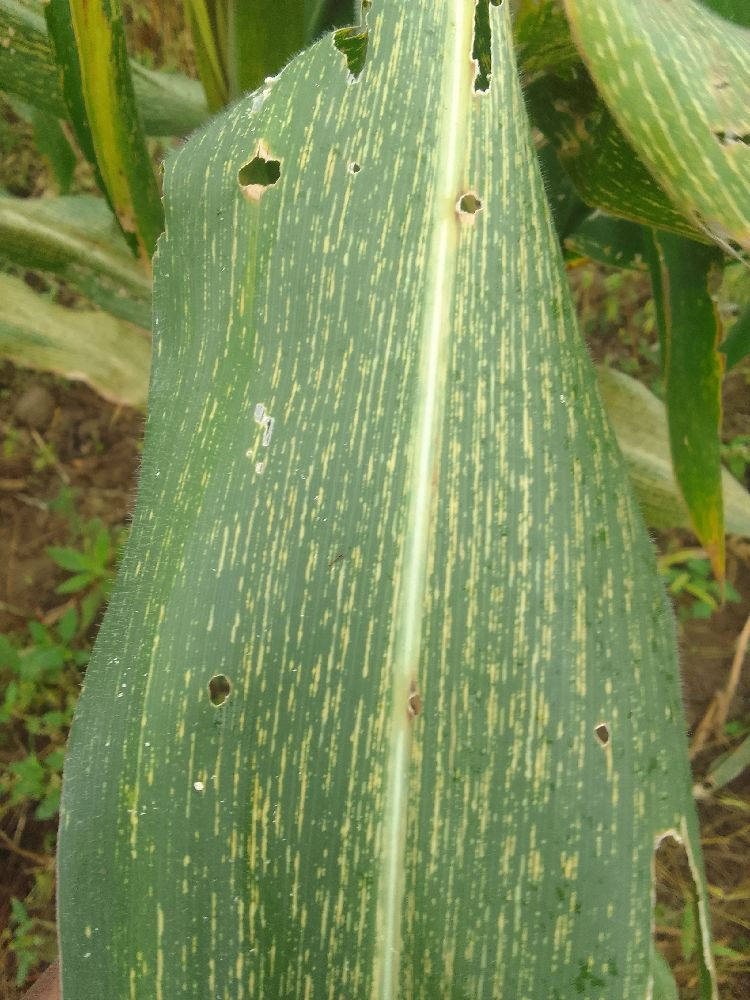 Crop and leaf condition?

maize, maize streak virus
